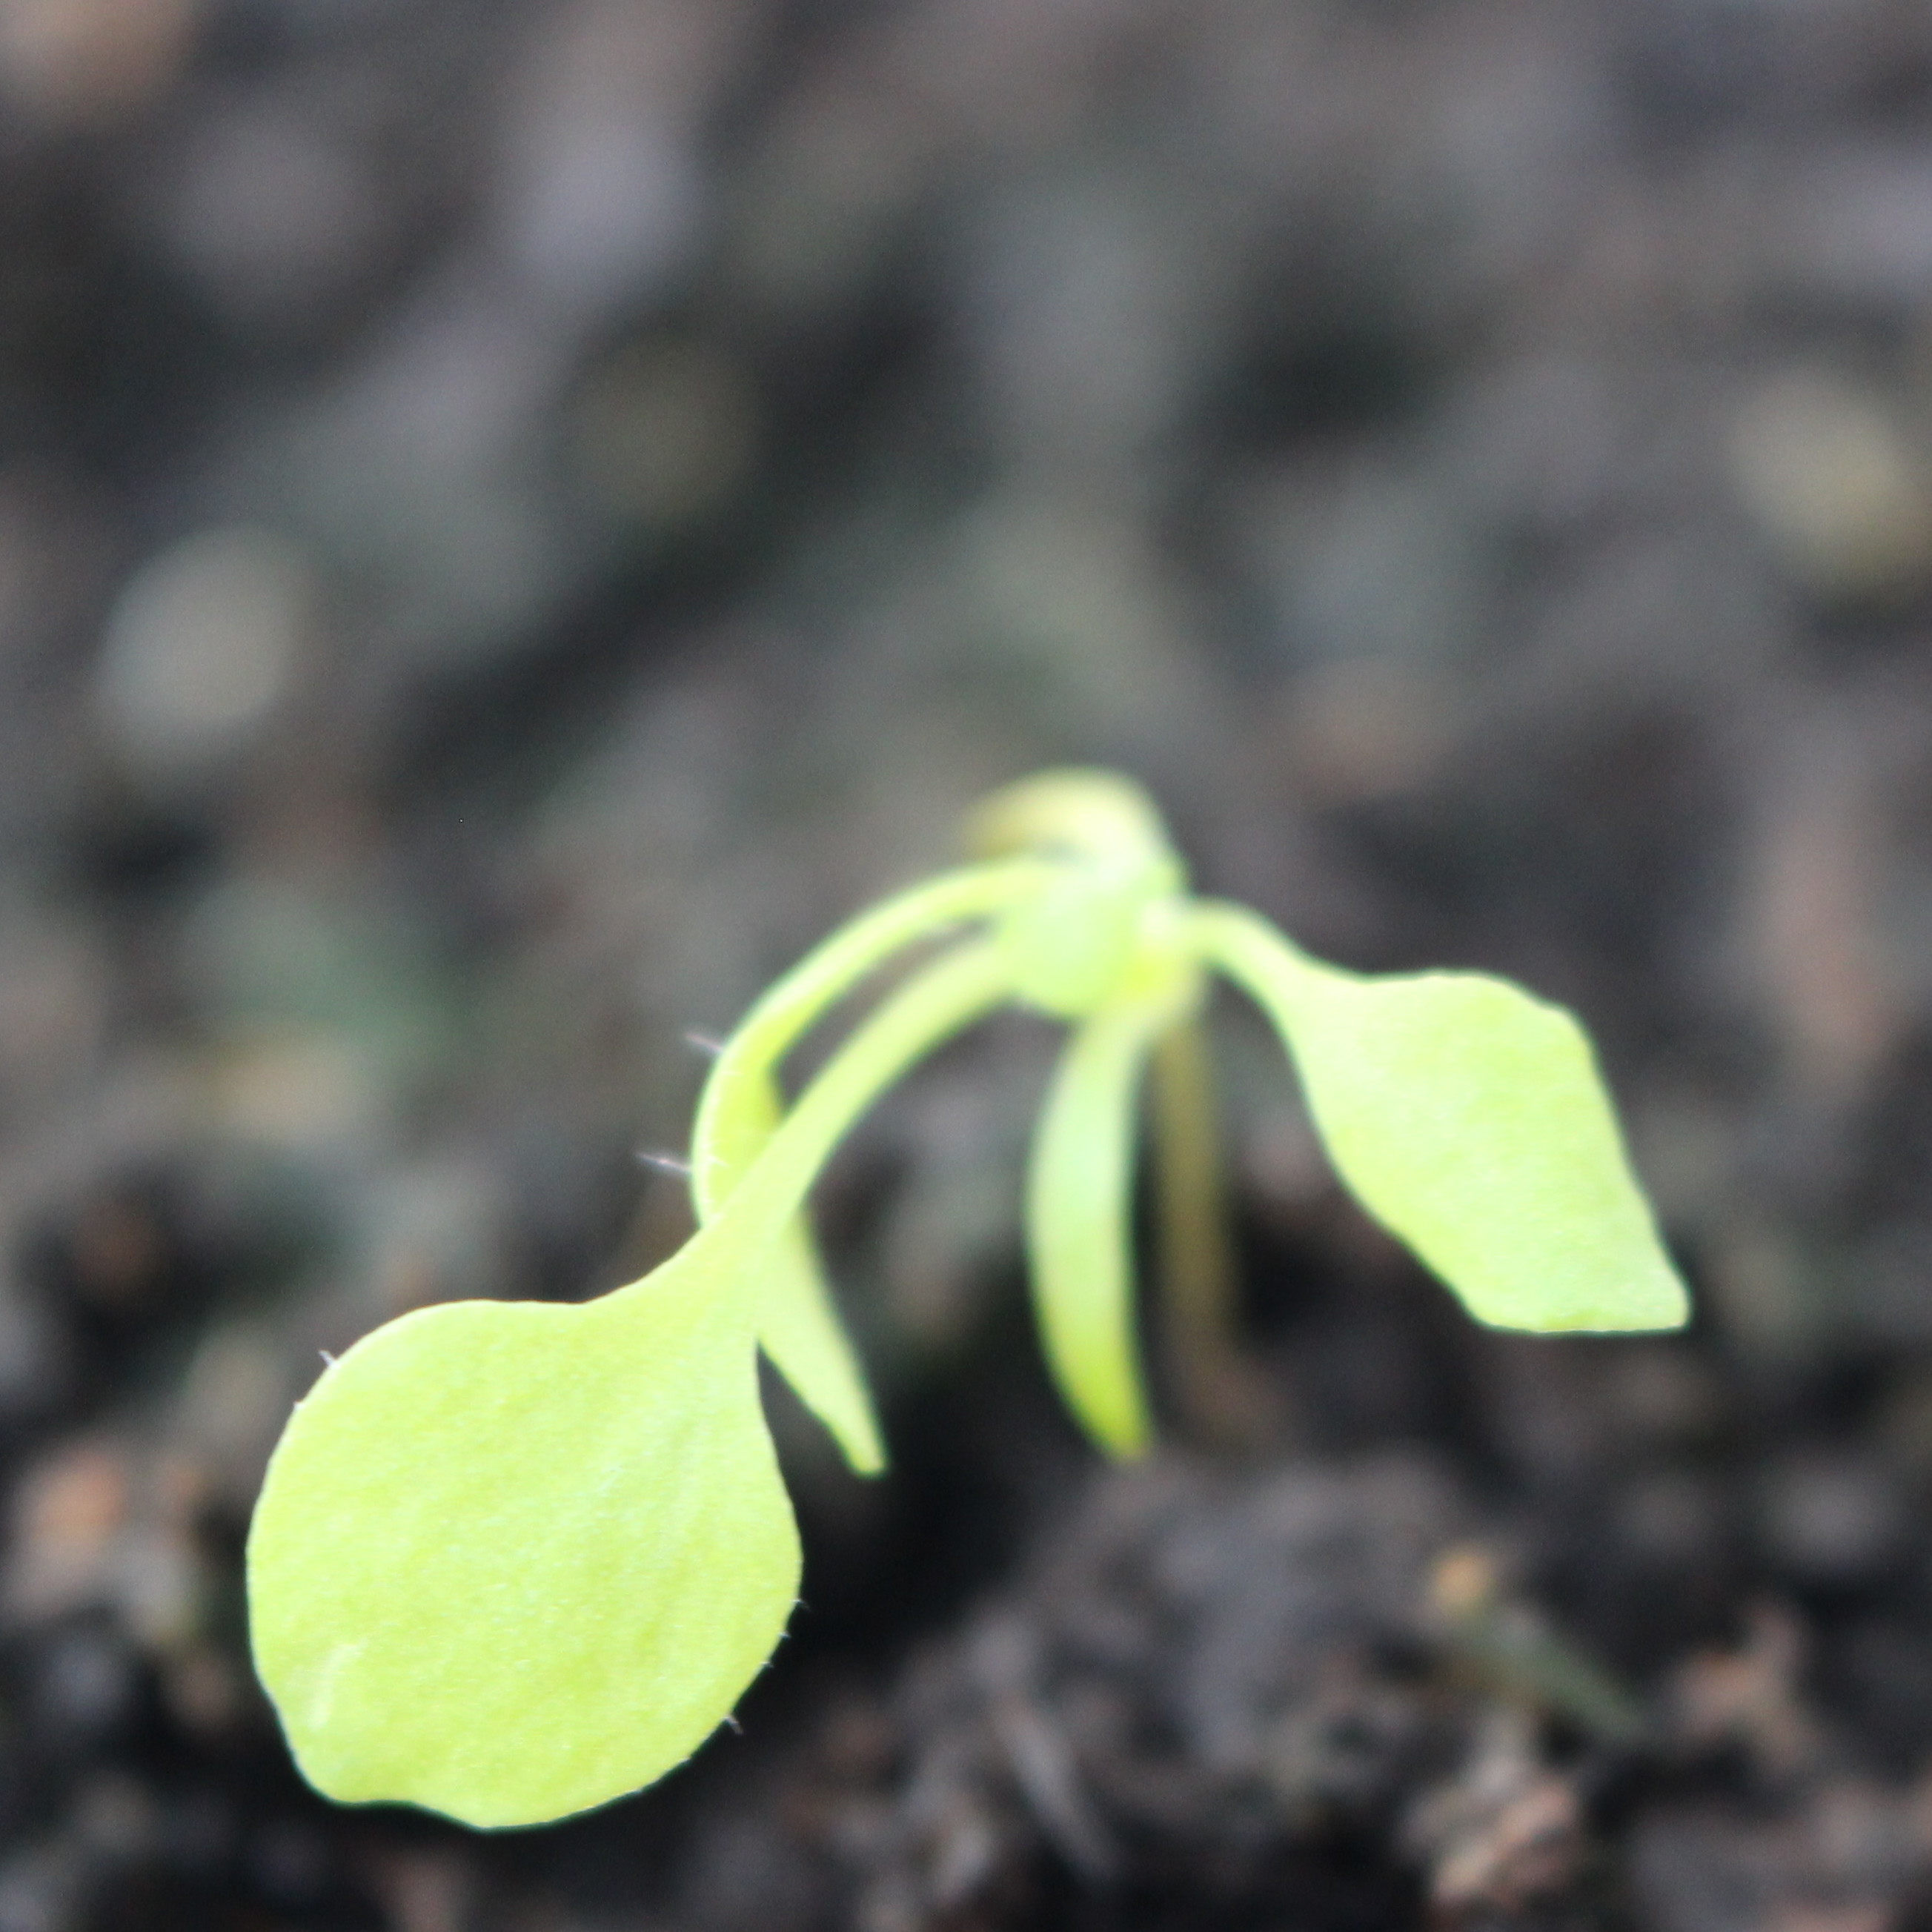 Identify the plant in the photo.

Papaver rhoeas
